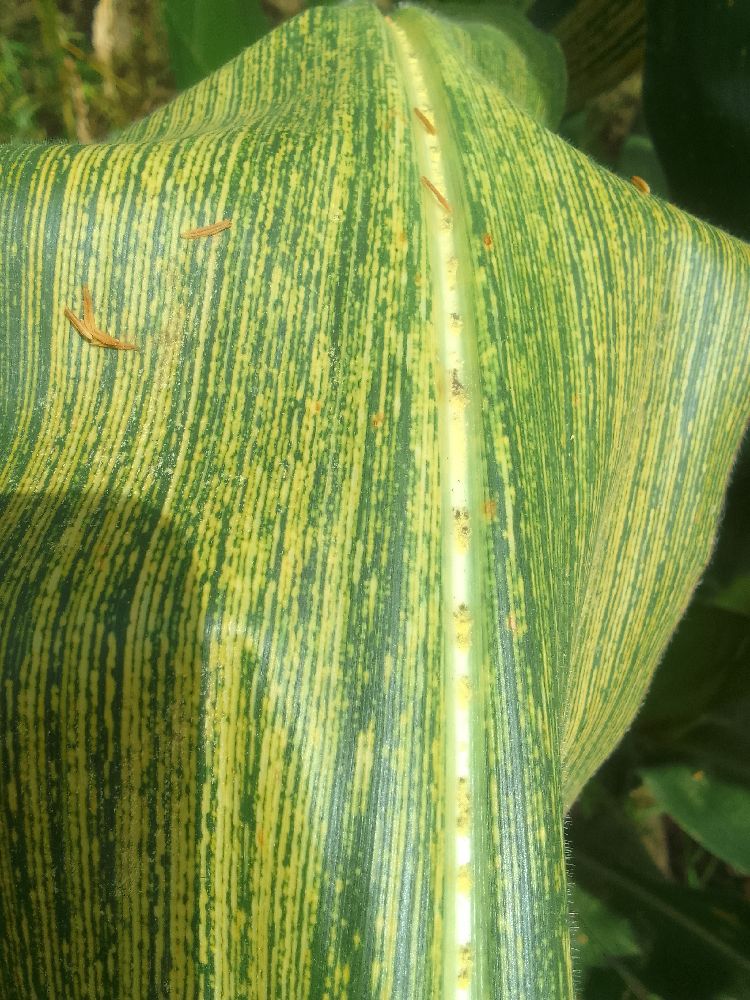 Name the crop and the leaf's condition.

maize, maize streak virus
